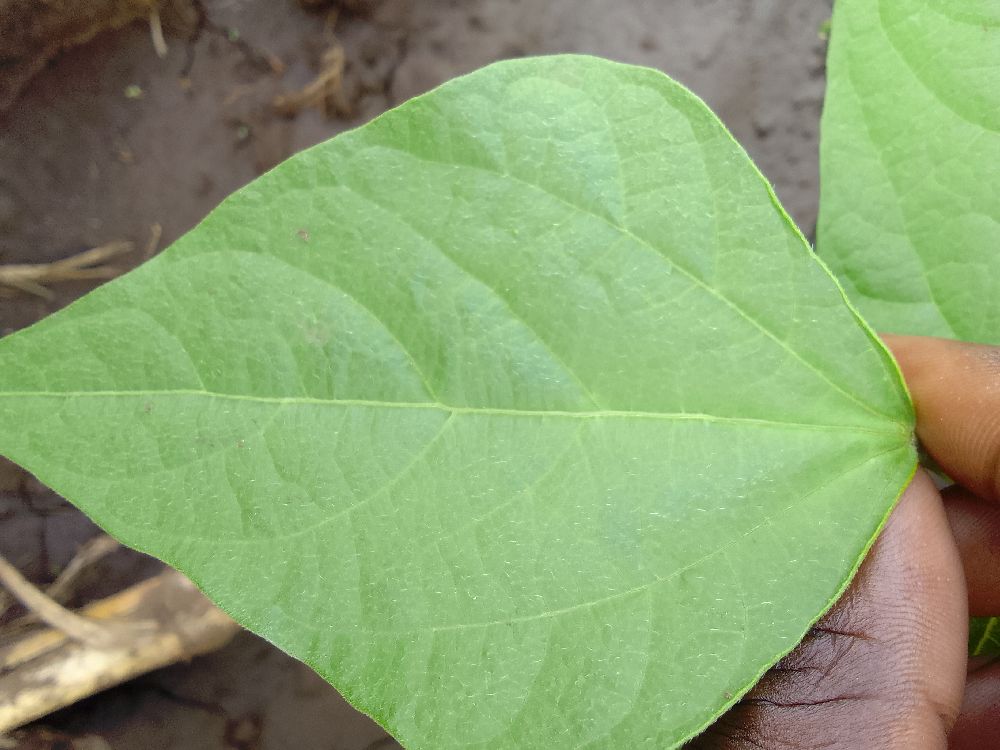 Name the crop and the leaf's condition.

common bean, healthy
